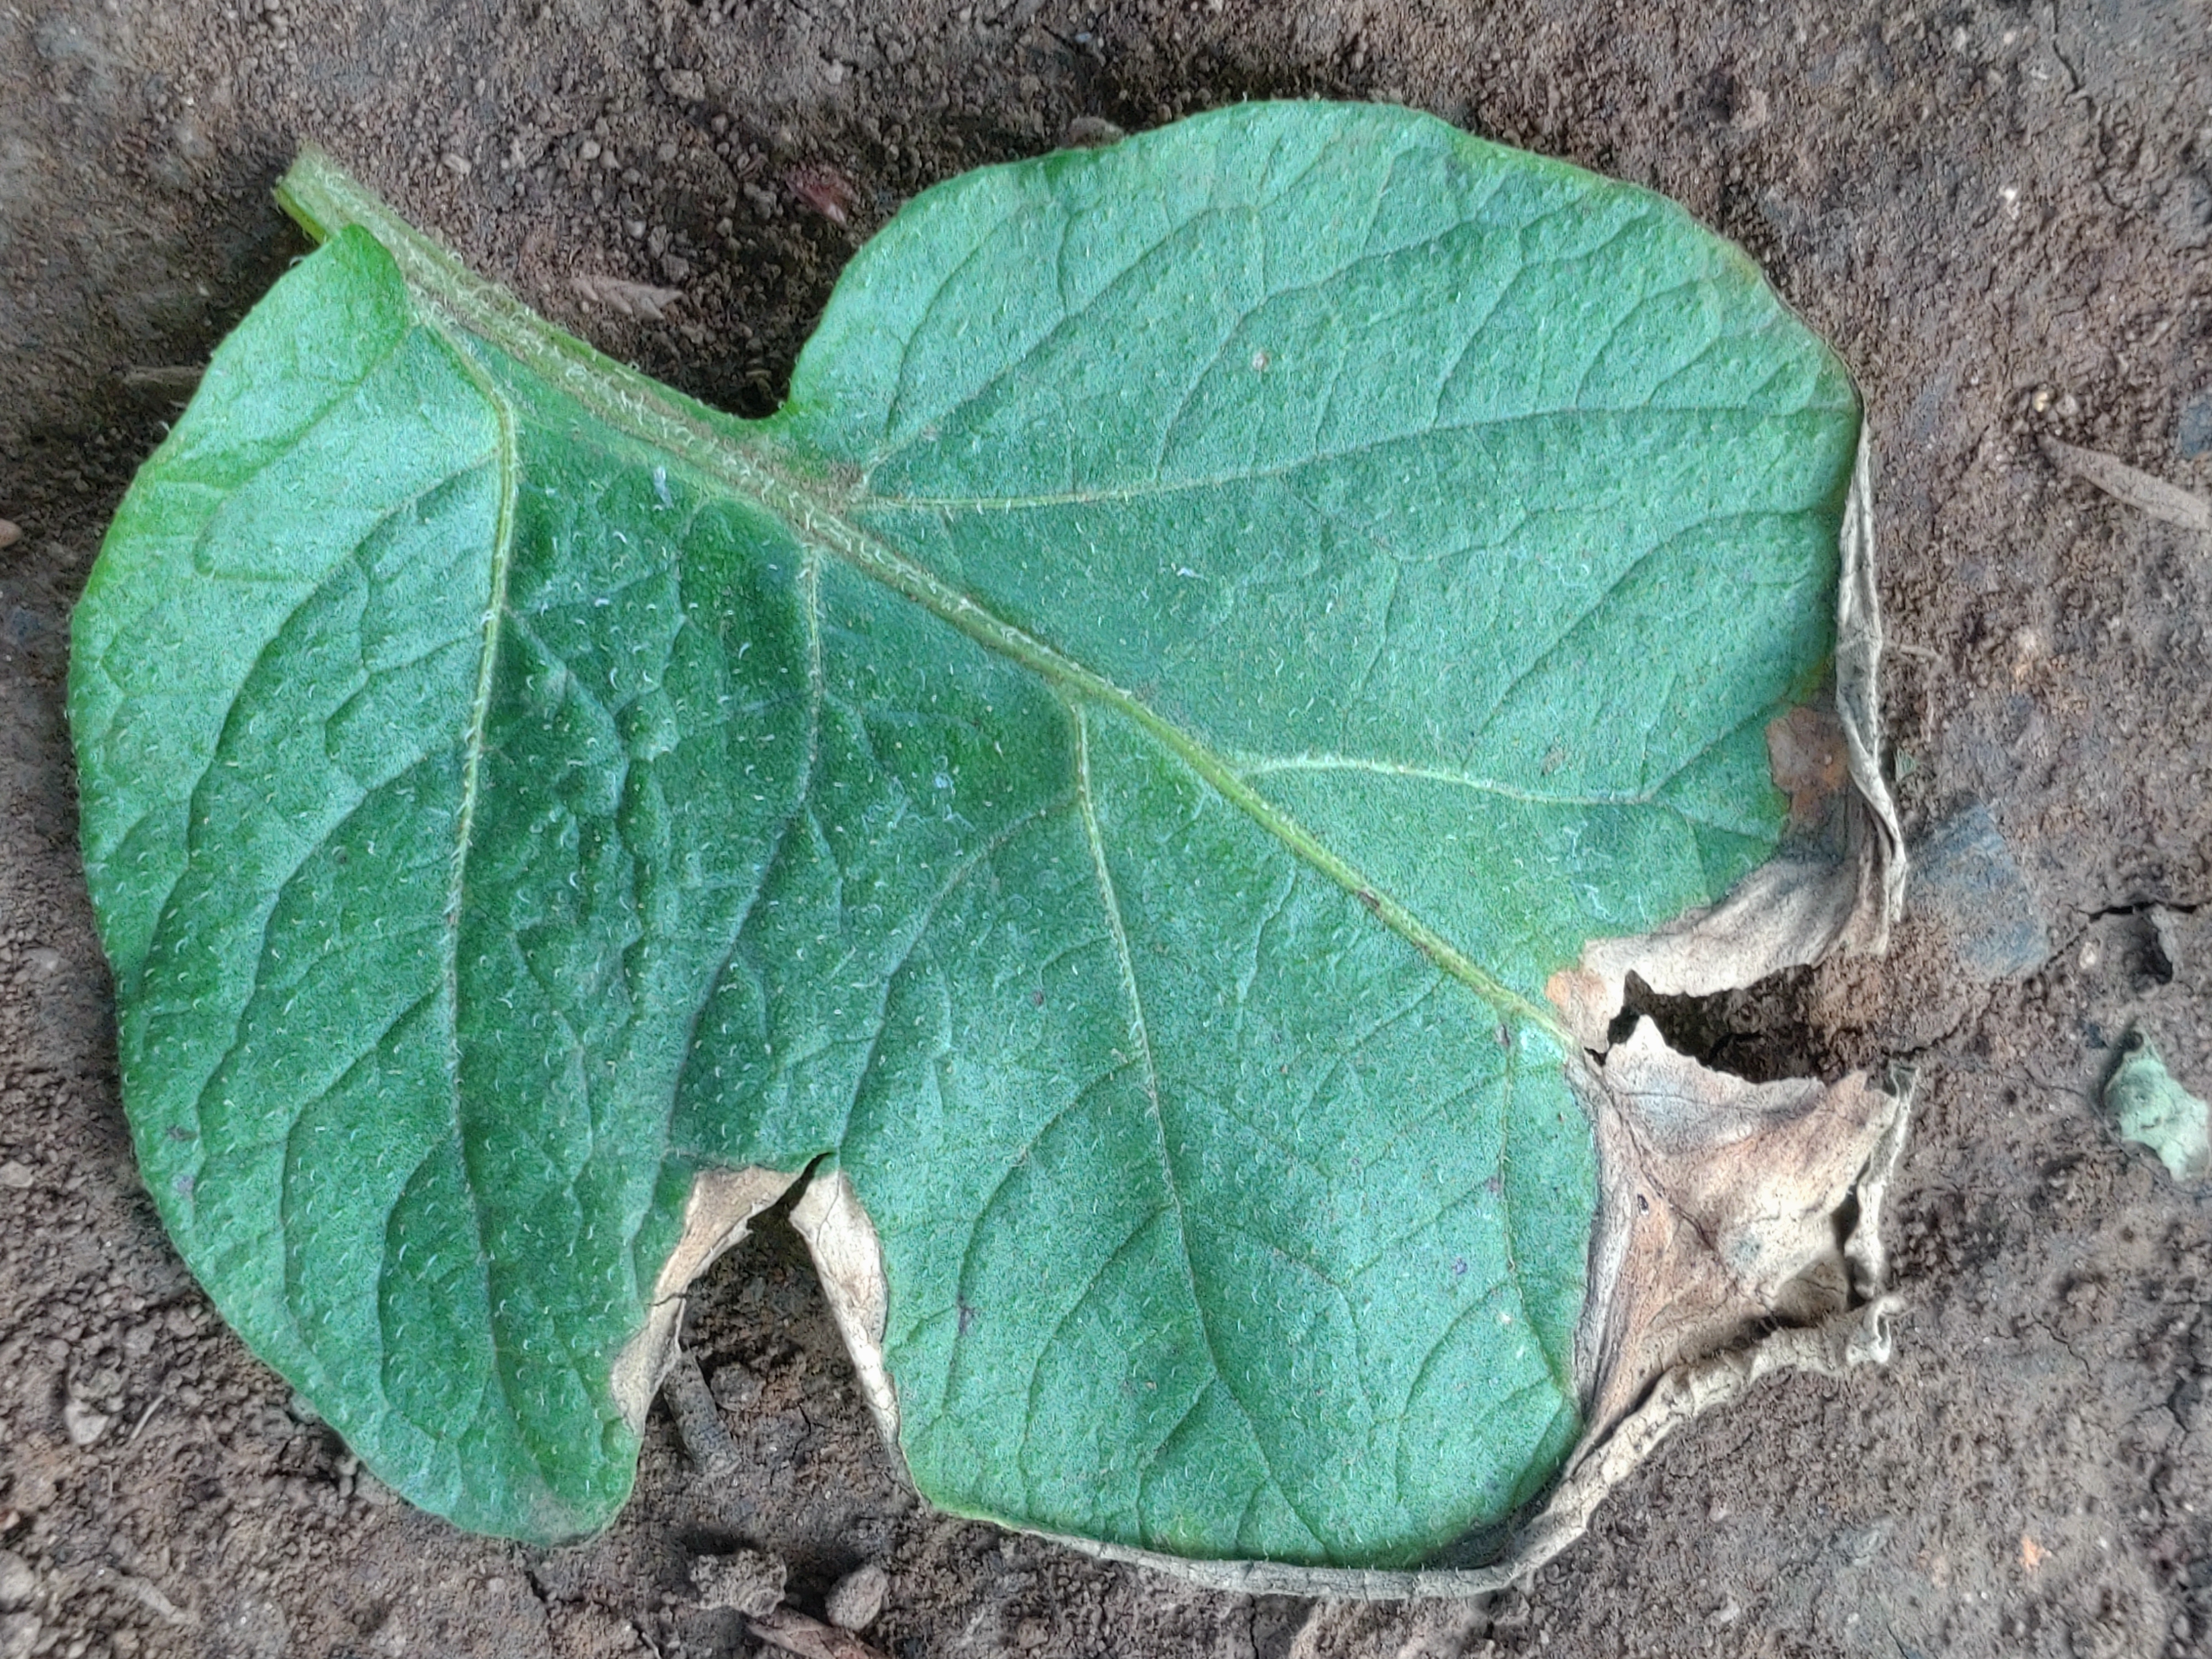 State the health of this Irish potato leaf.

early blight
